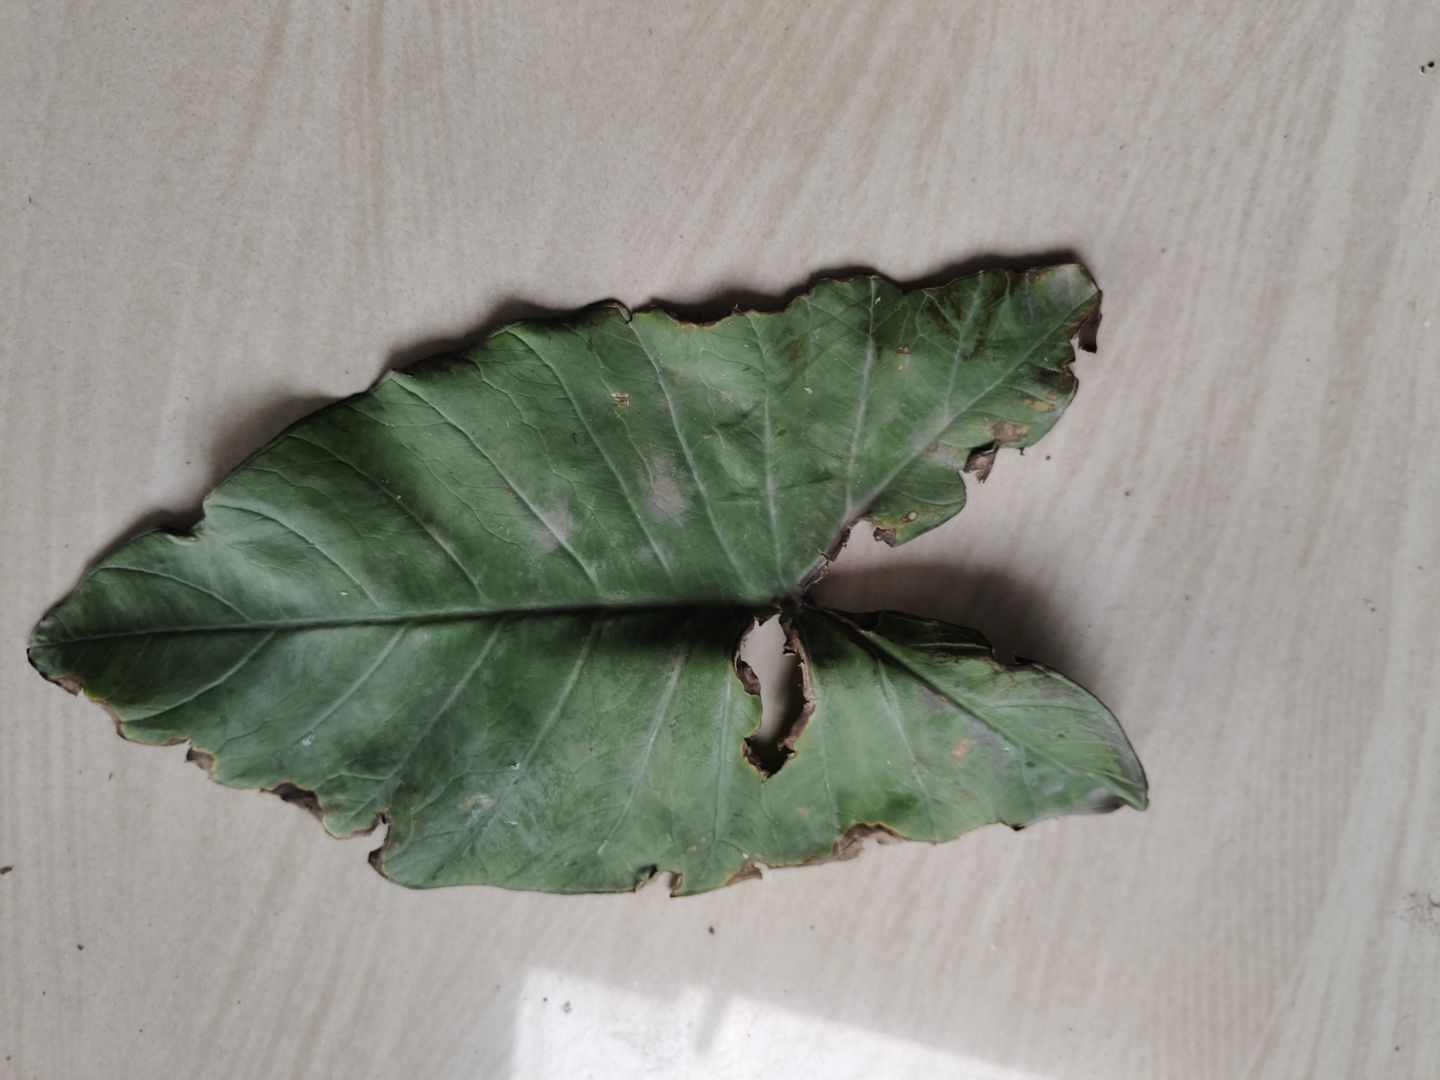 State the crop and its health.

taro, leaf blight
